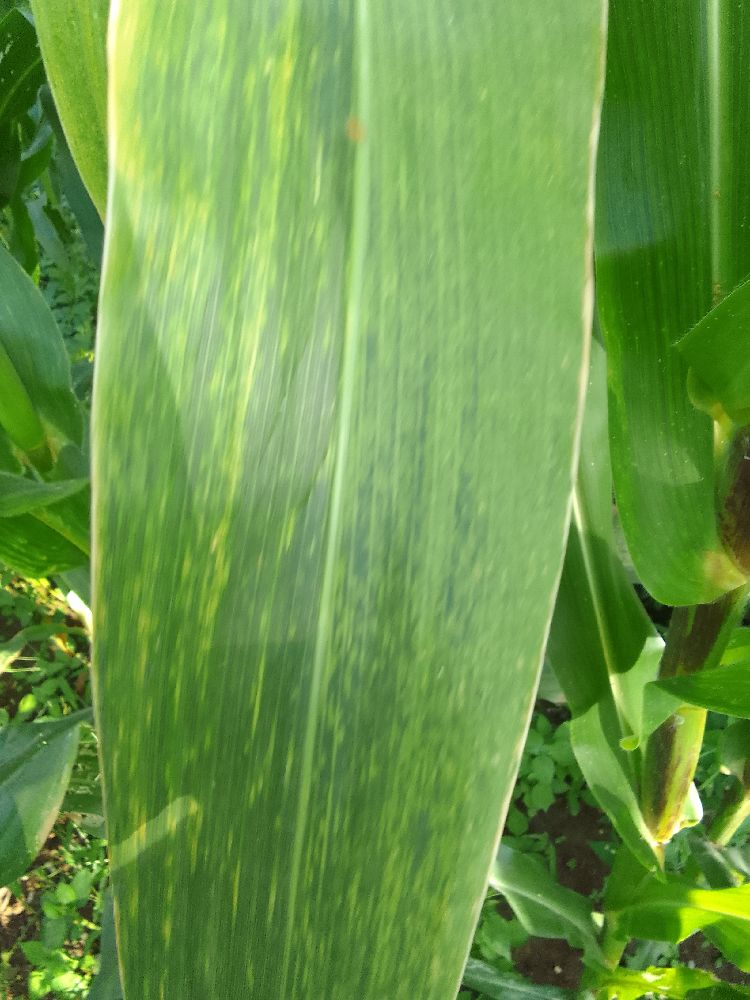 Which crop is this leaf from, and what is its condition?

maize, maize lethal necrosis
